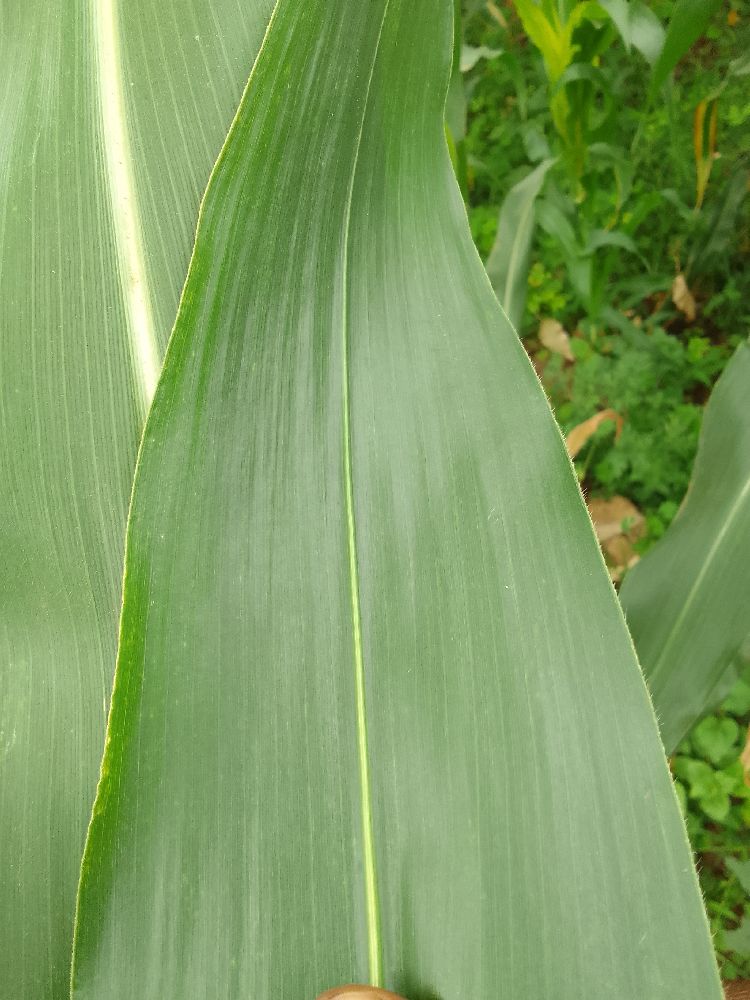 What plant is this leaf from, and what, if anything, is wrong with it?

maize, healthy
